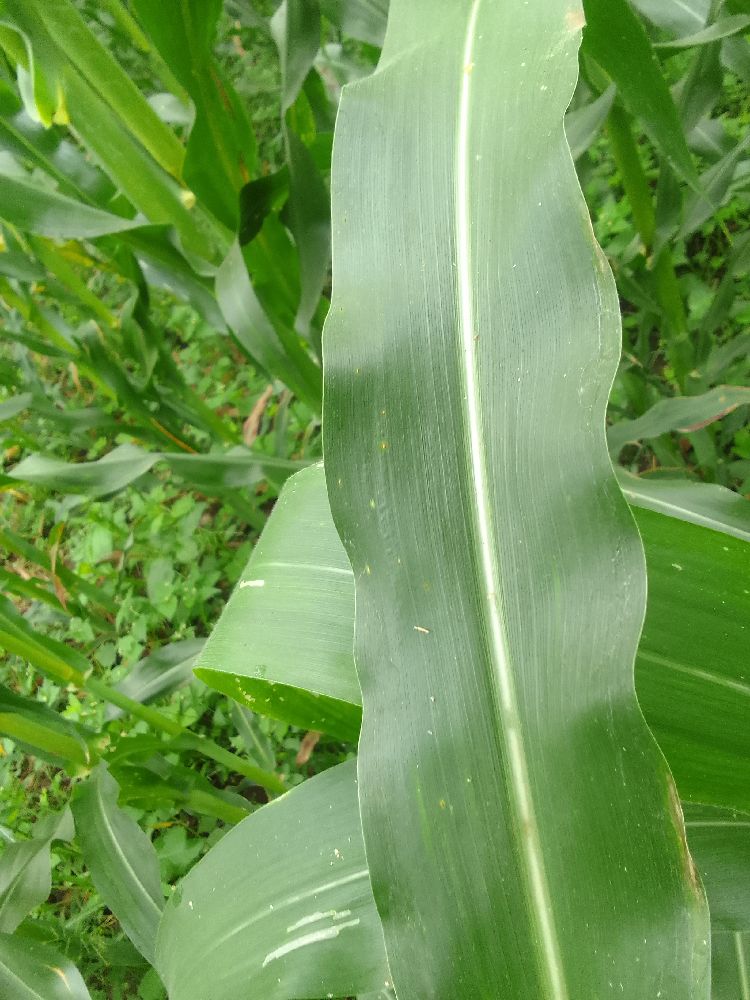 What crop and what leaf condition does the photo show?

maize, healthy
